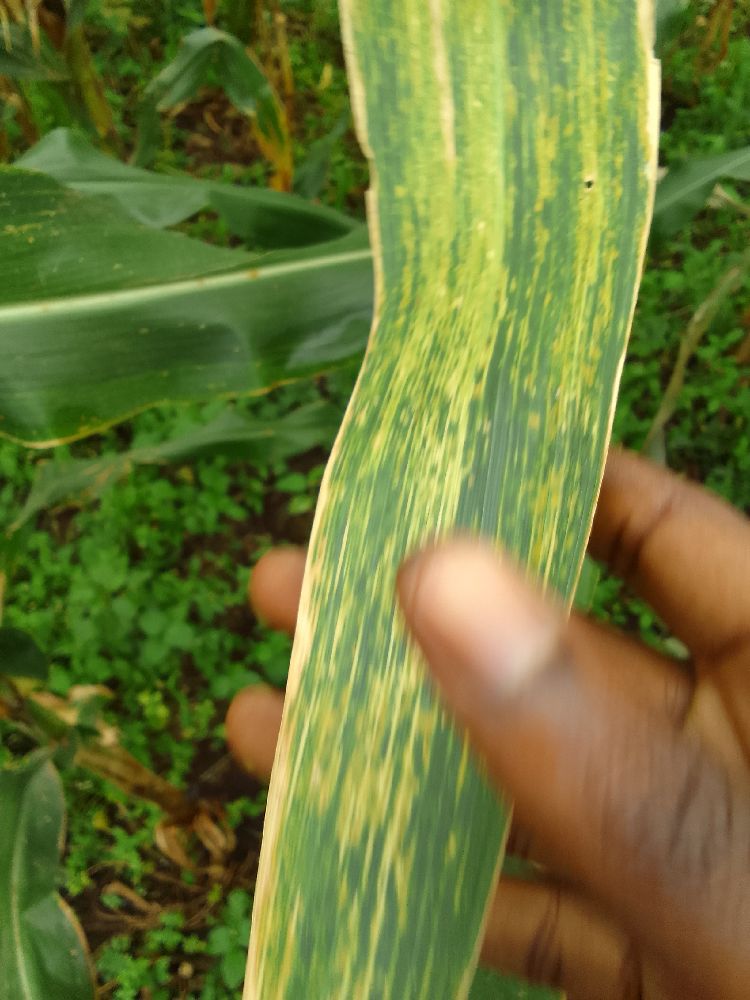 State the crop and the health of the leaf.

maize, maize lethal necrosis
